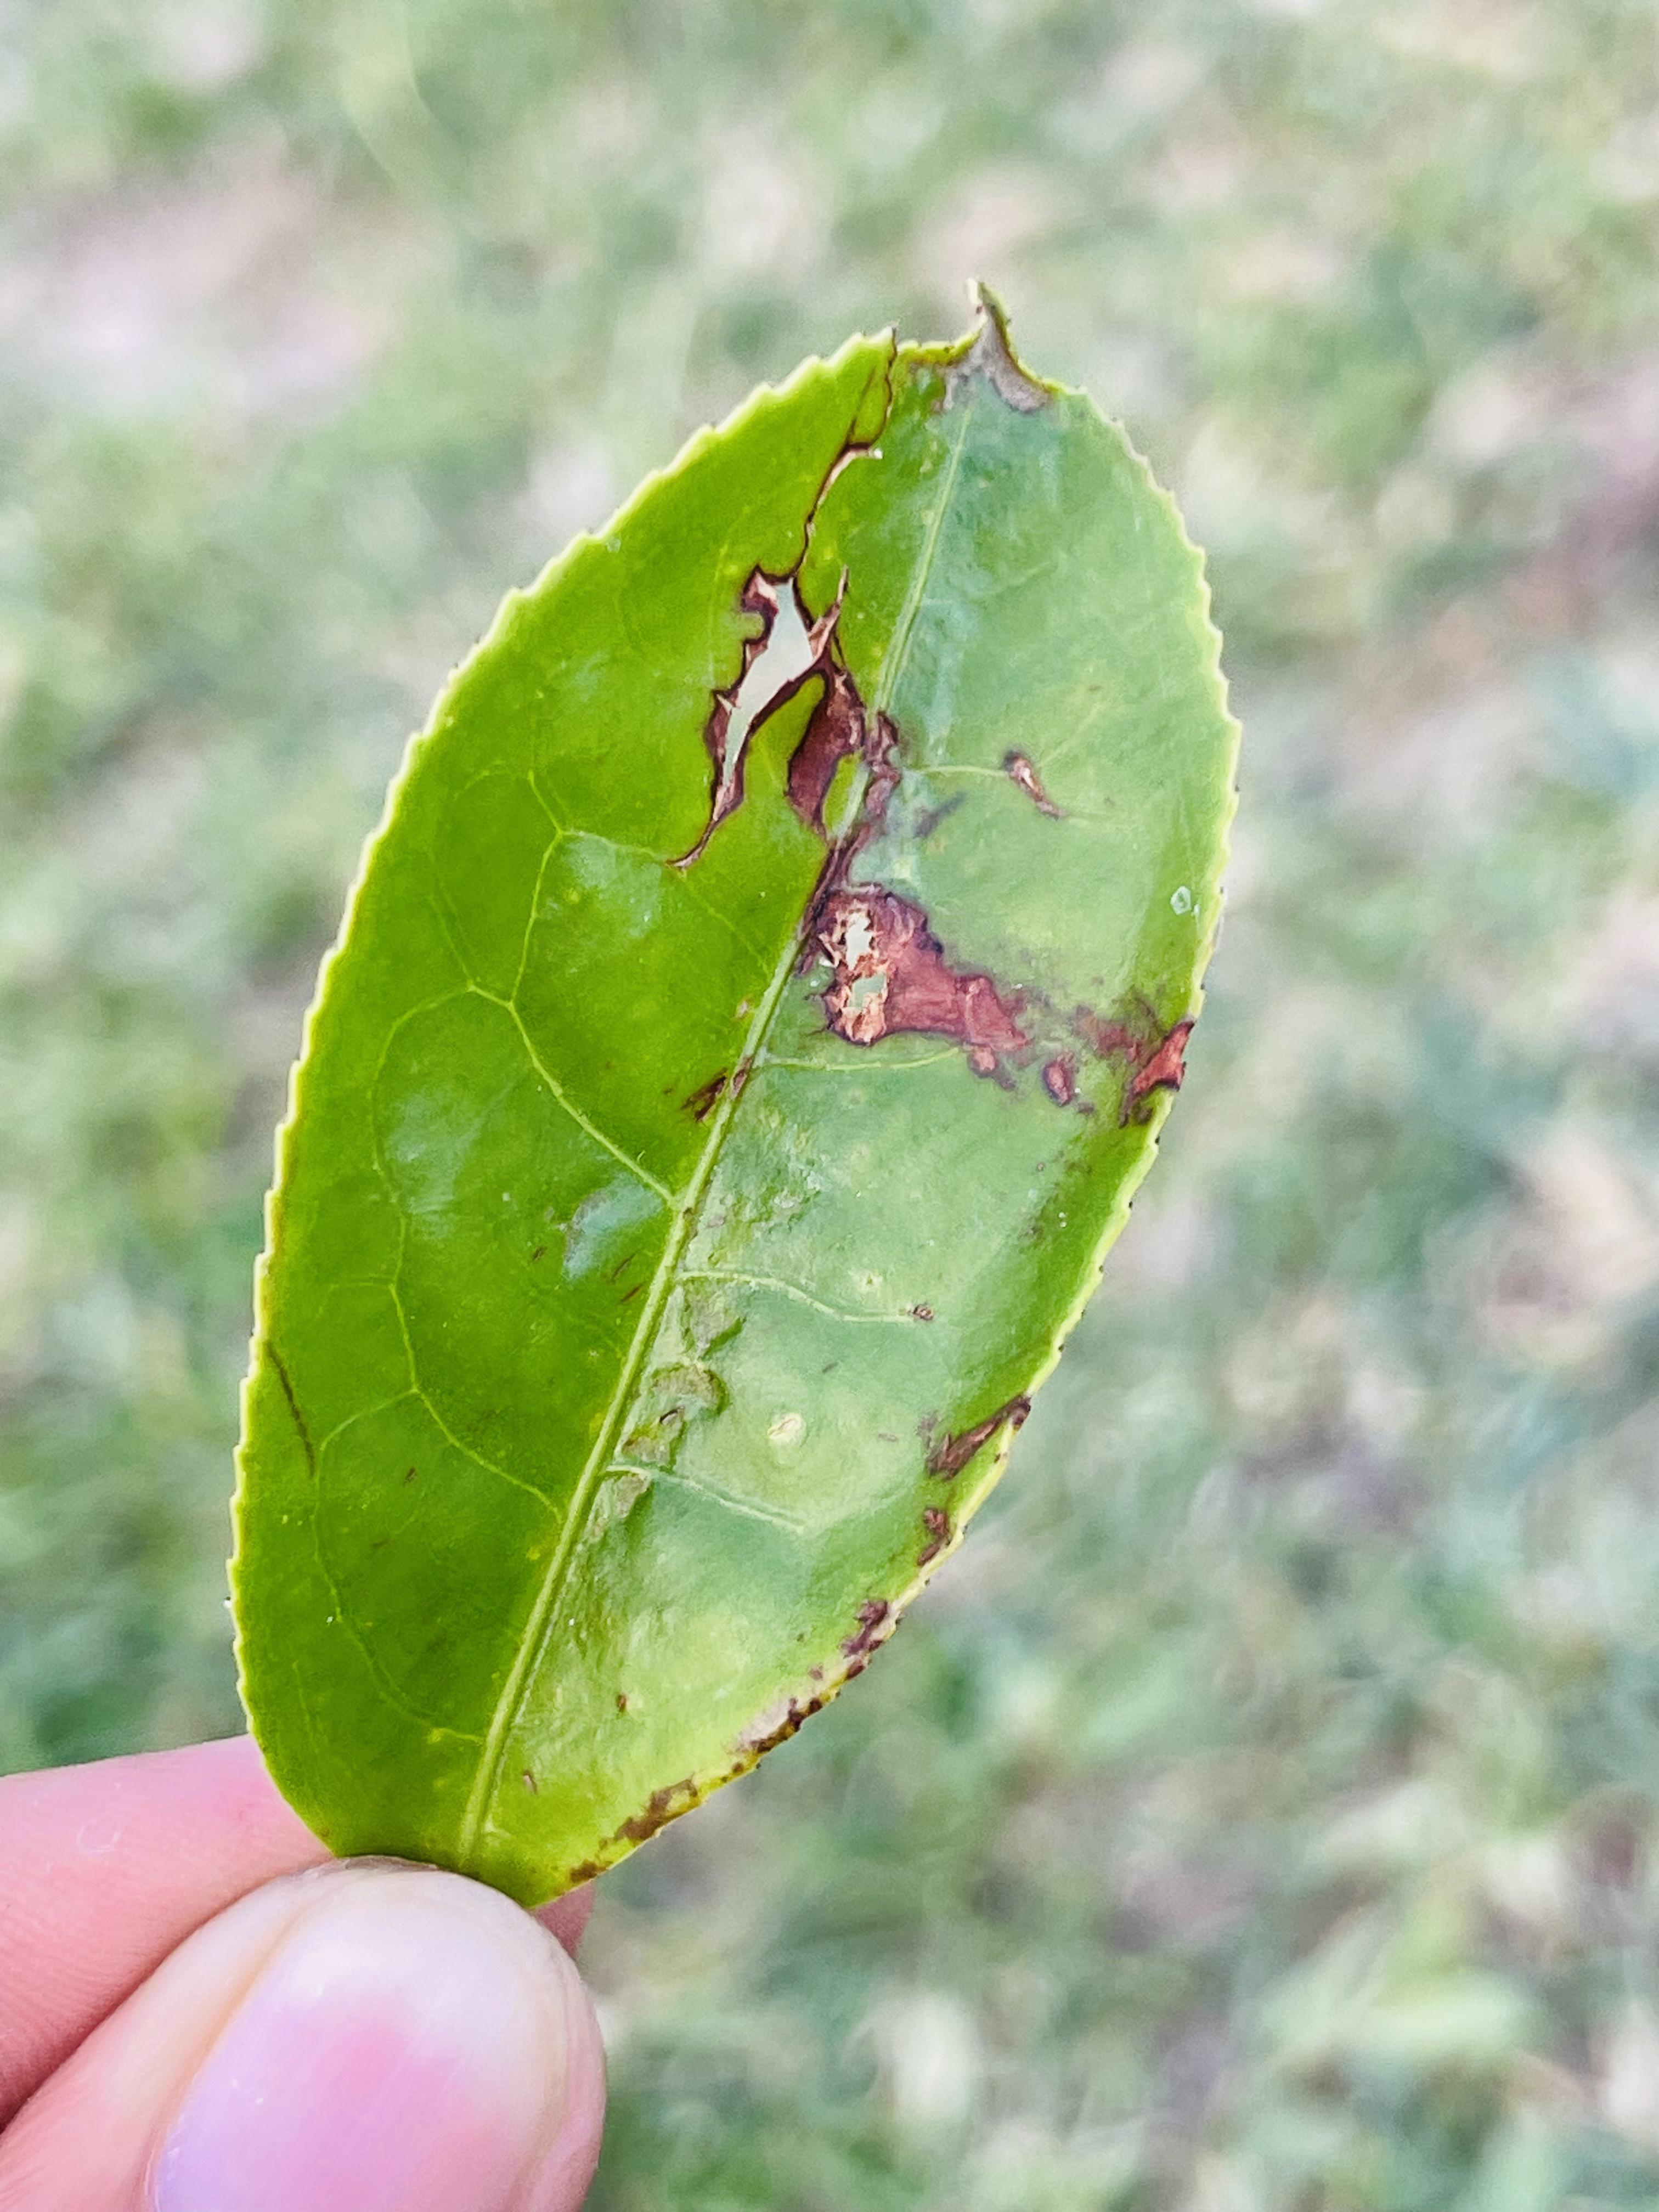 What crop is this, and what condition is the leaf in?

tea, blight
